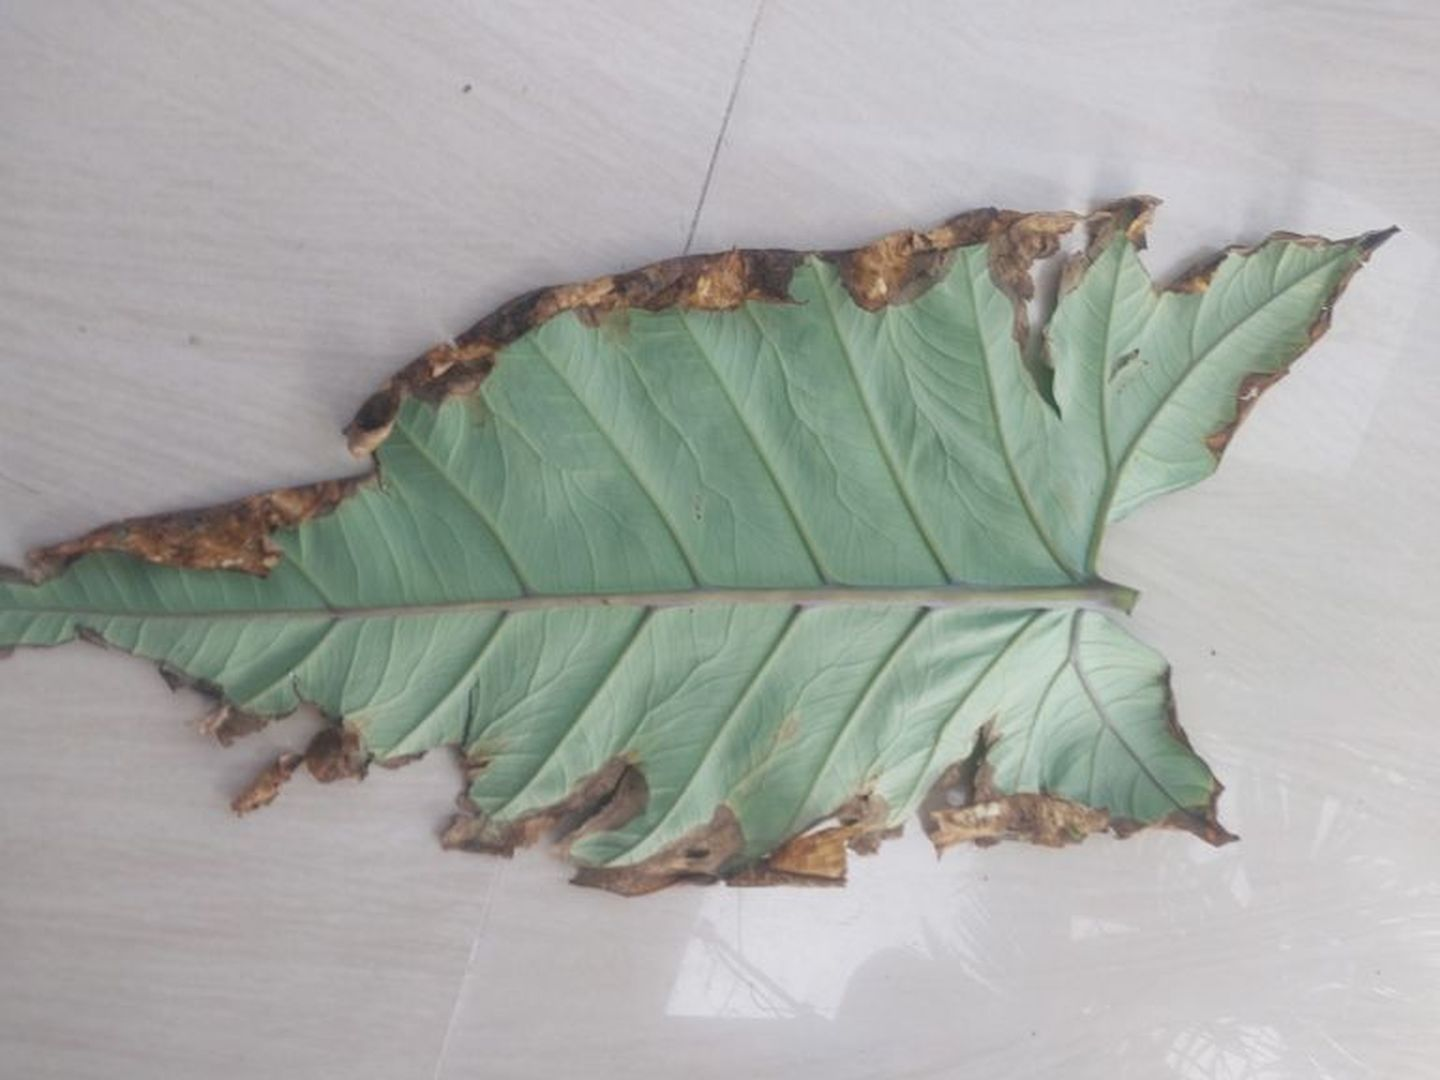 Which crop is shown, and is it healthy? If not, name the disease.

taro, leaf blight
